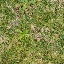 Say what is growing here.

grass
